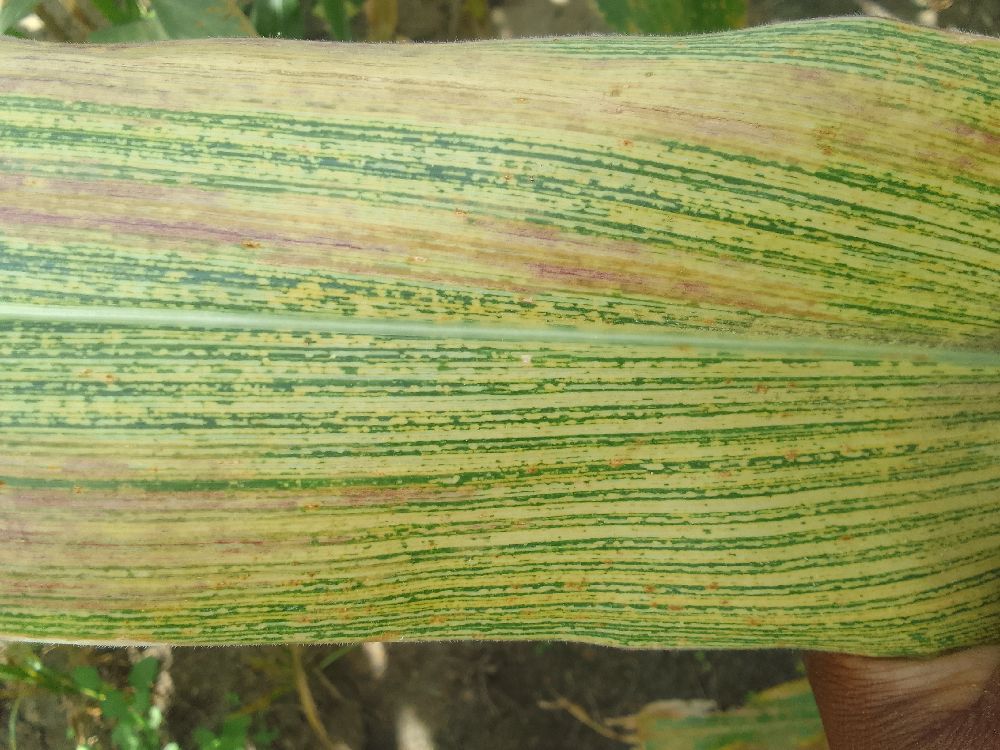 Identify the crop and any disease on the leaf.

maize, maize streak virus
